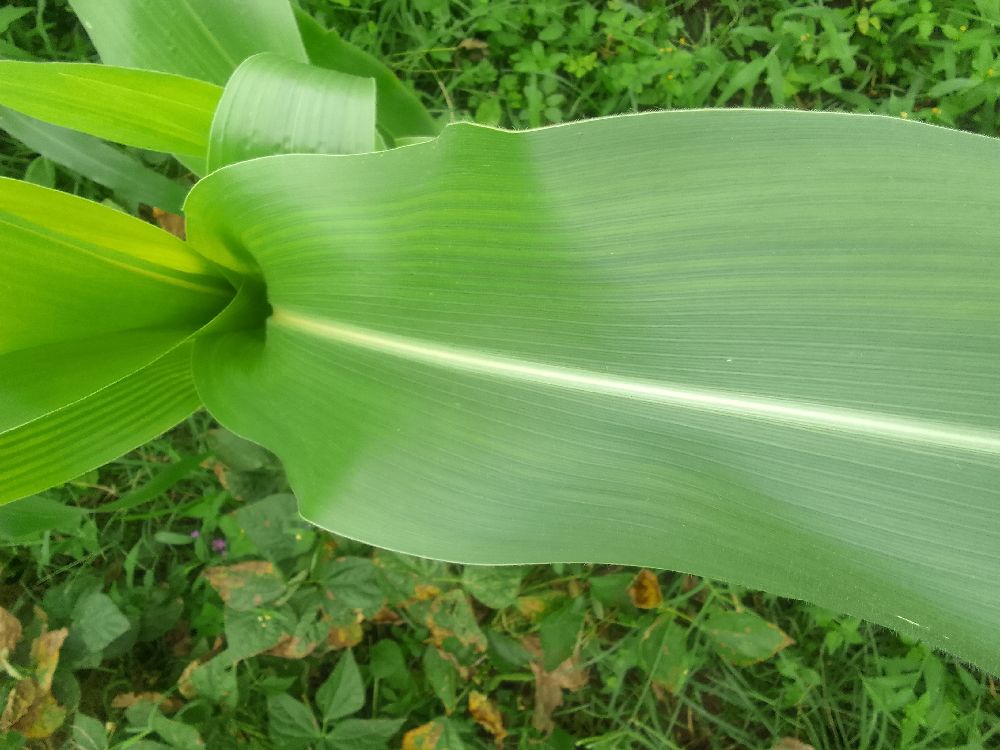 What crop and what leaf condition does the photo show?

maize, healthy
